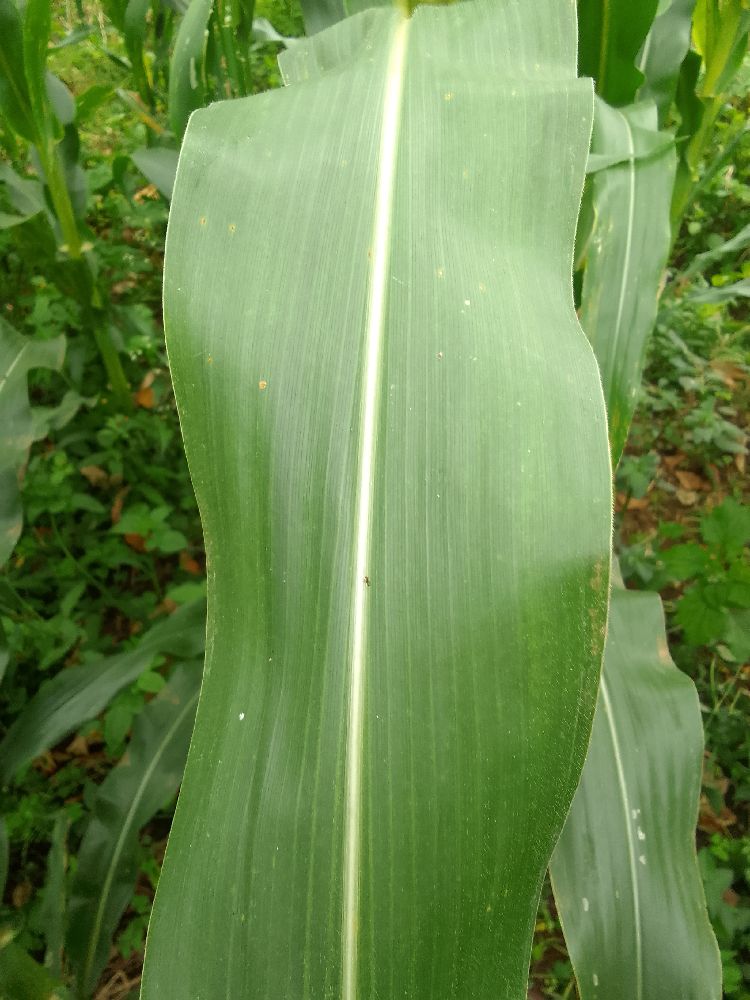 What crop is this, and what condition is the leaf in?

maize, healthy
